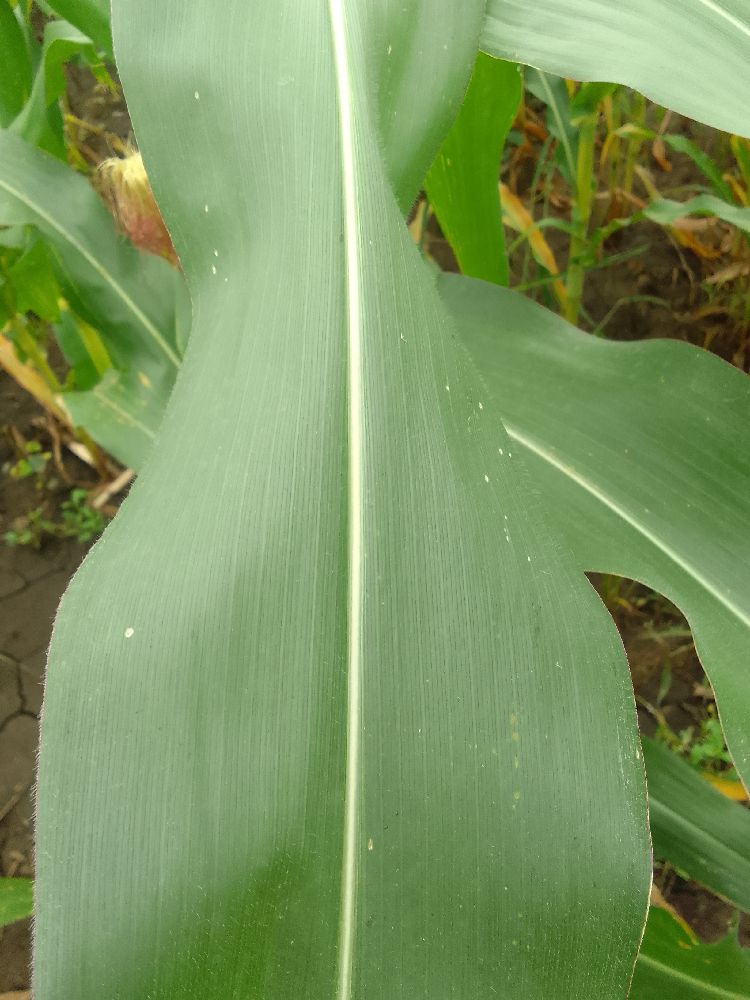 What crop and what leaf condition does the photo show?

maize, healthy
